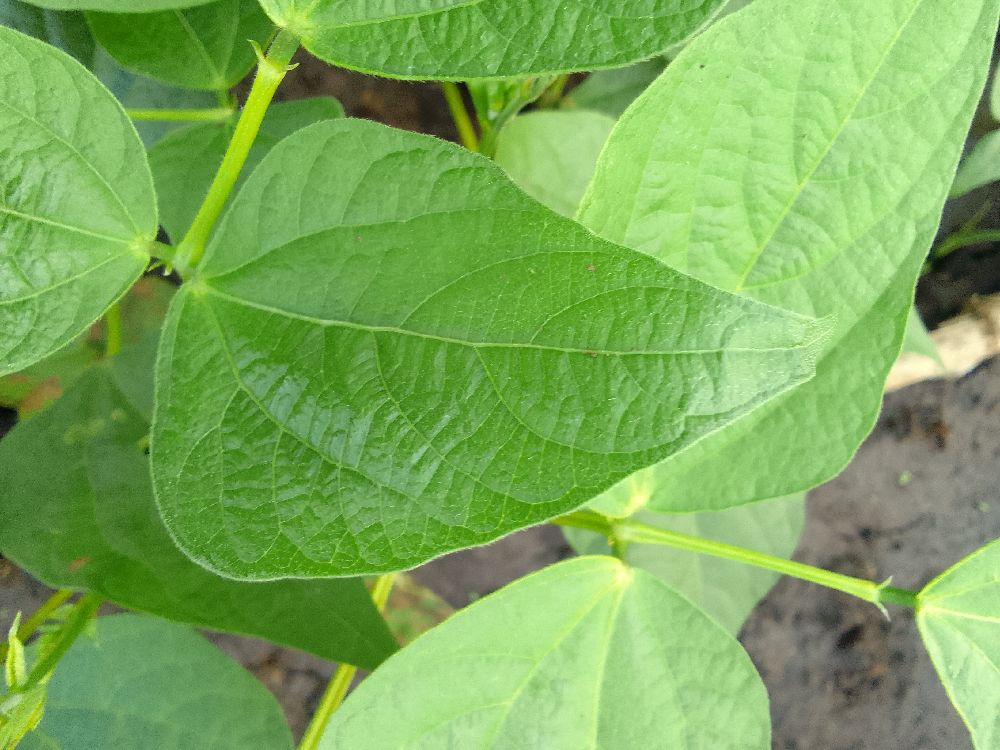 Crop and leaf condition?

common bean, healthy
